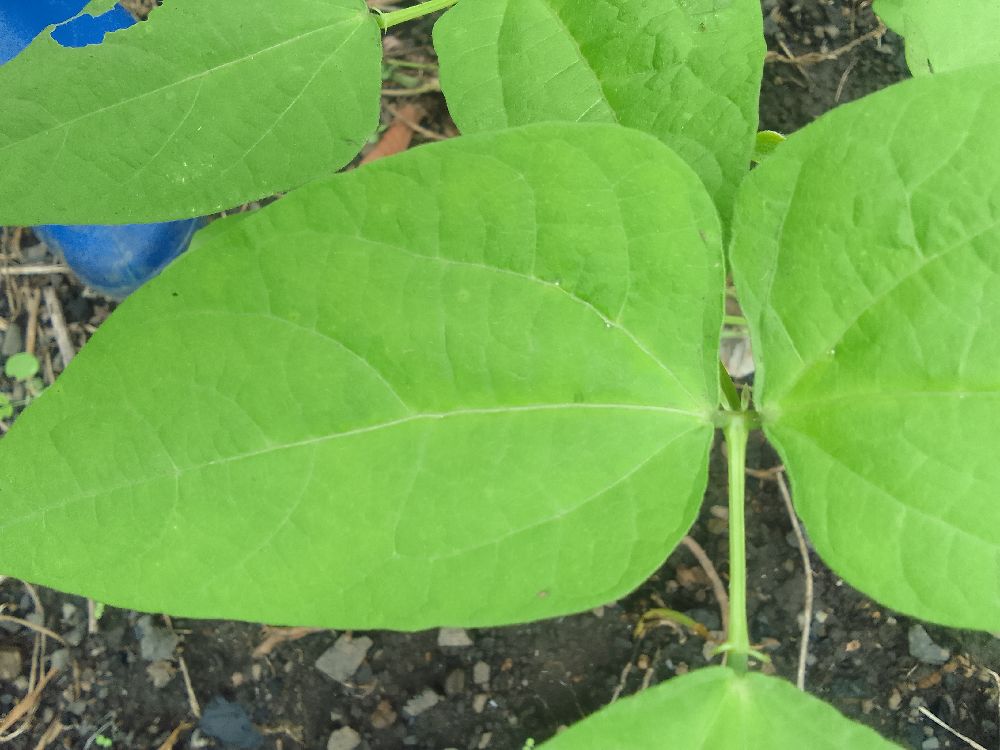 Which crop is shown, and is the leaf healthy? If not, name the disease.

common bean, healthy
